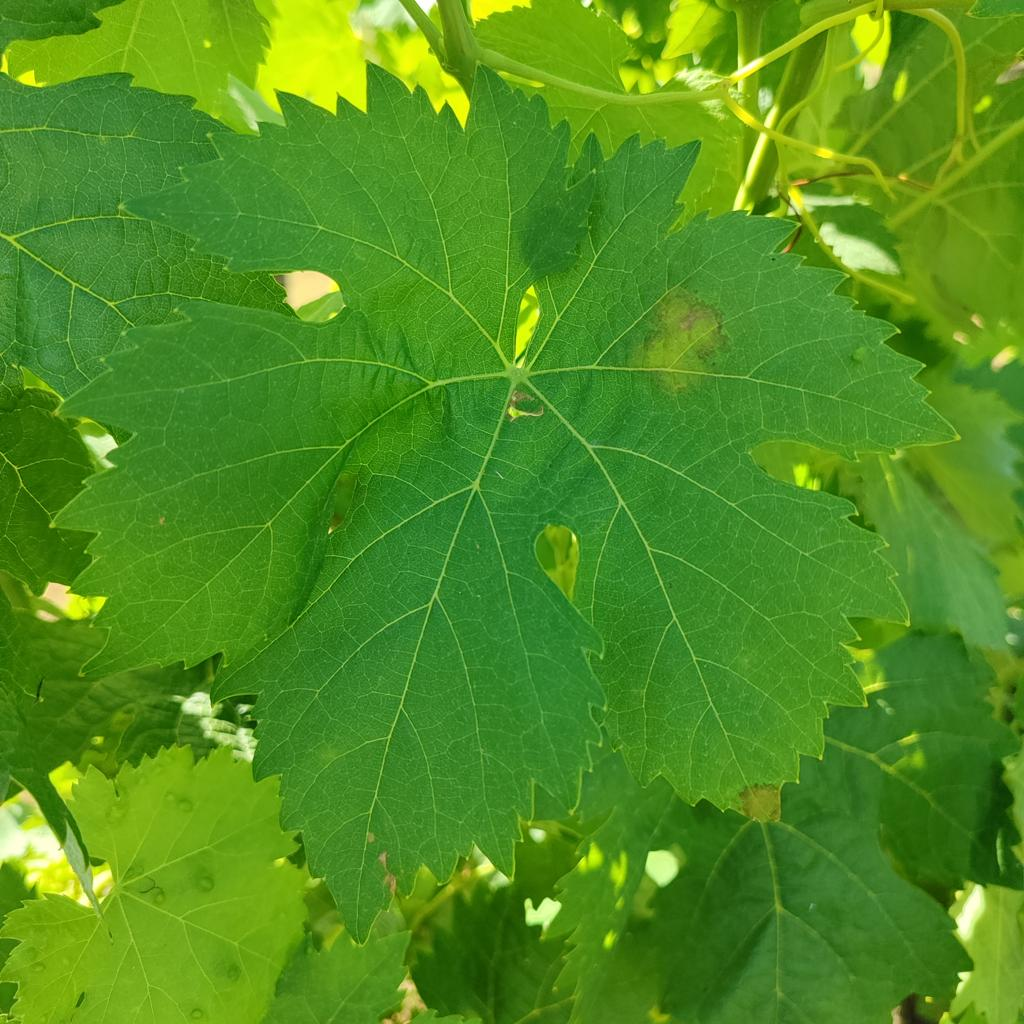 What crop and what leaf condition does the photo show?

grapevine, downy mildew
